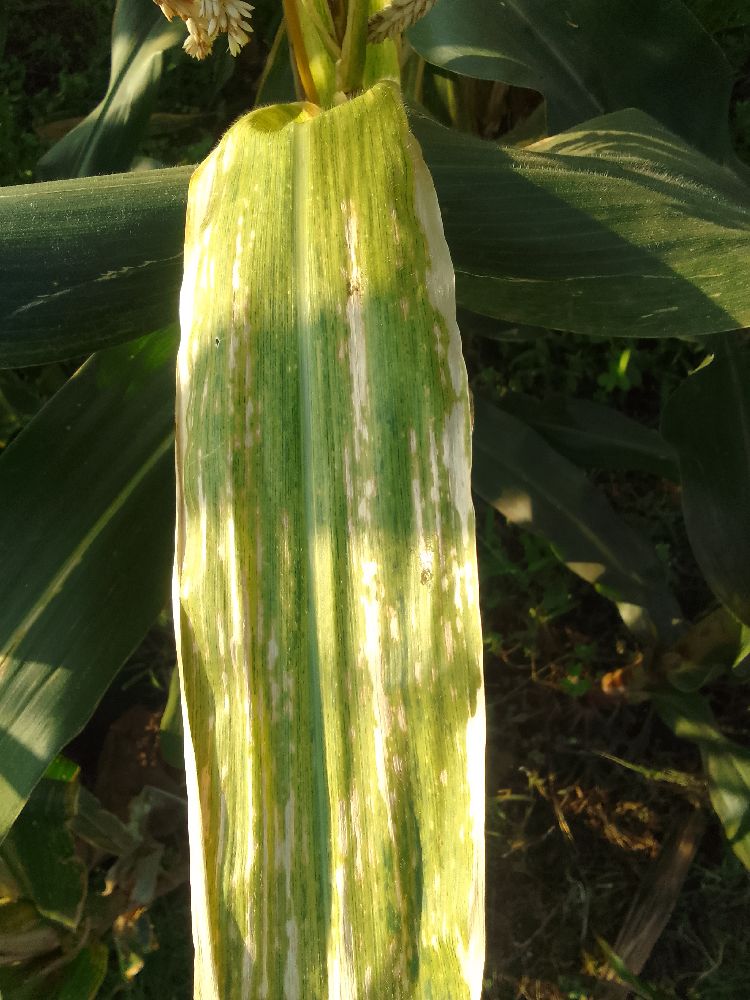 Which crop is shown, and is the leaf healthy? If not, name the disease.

maize, maize lethal necrosis
